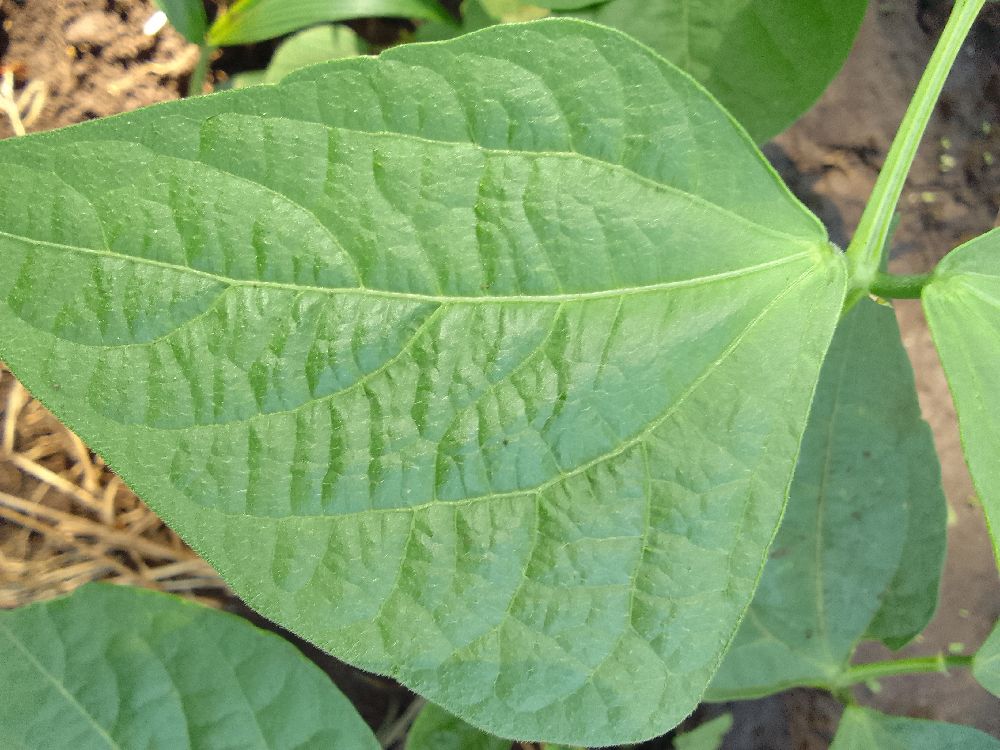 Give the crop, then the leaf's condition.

common bean, healthy
